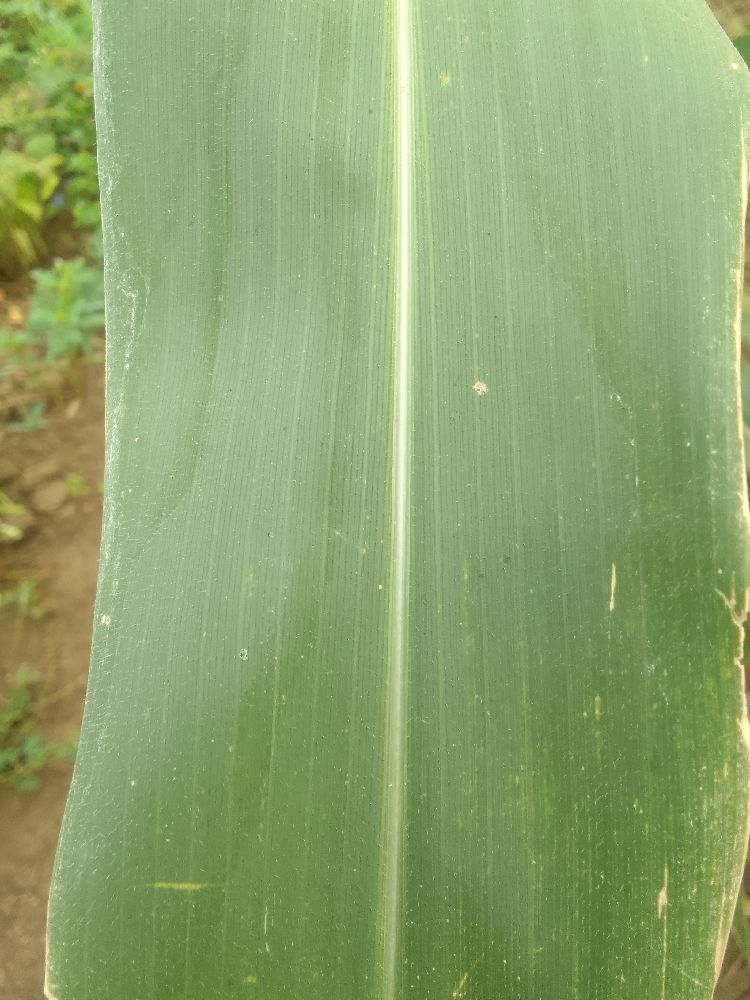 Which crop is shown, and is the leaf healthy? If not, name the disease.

maize, healthy
